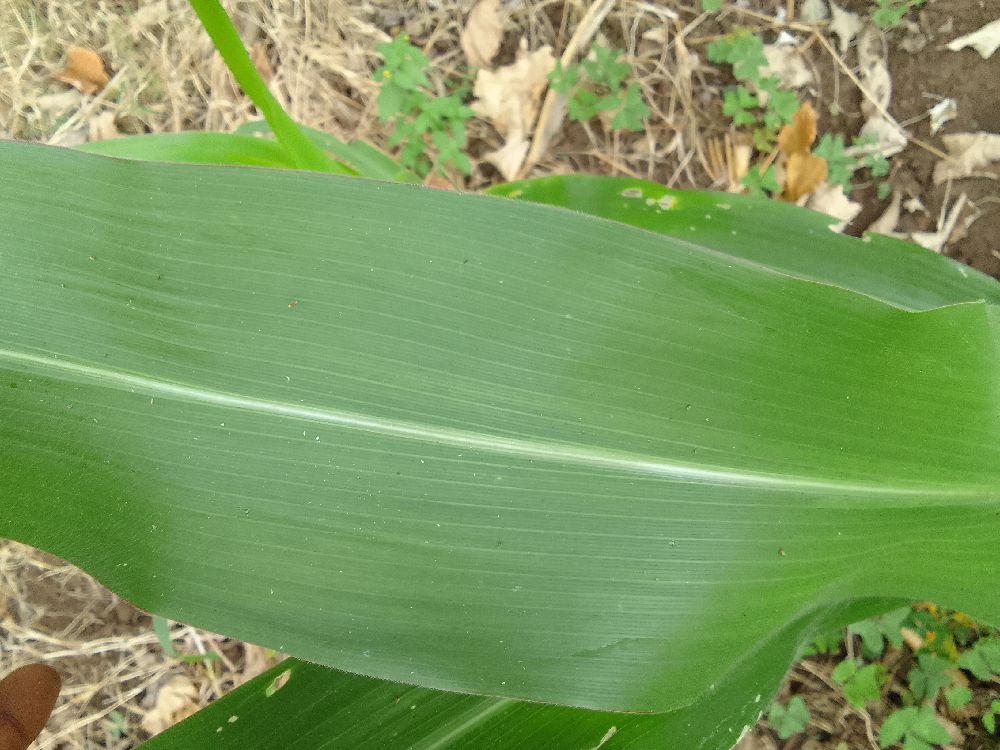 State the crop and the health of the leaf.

maize, healthy
